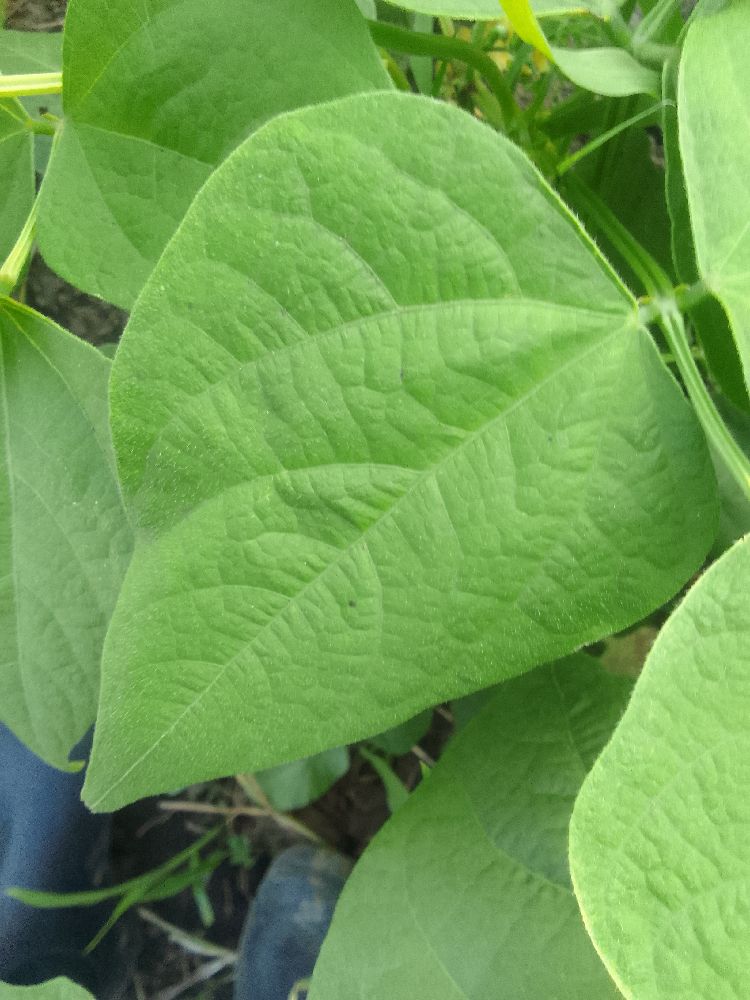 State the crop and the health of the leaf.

common bean, healthy
